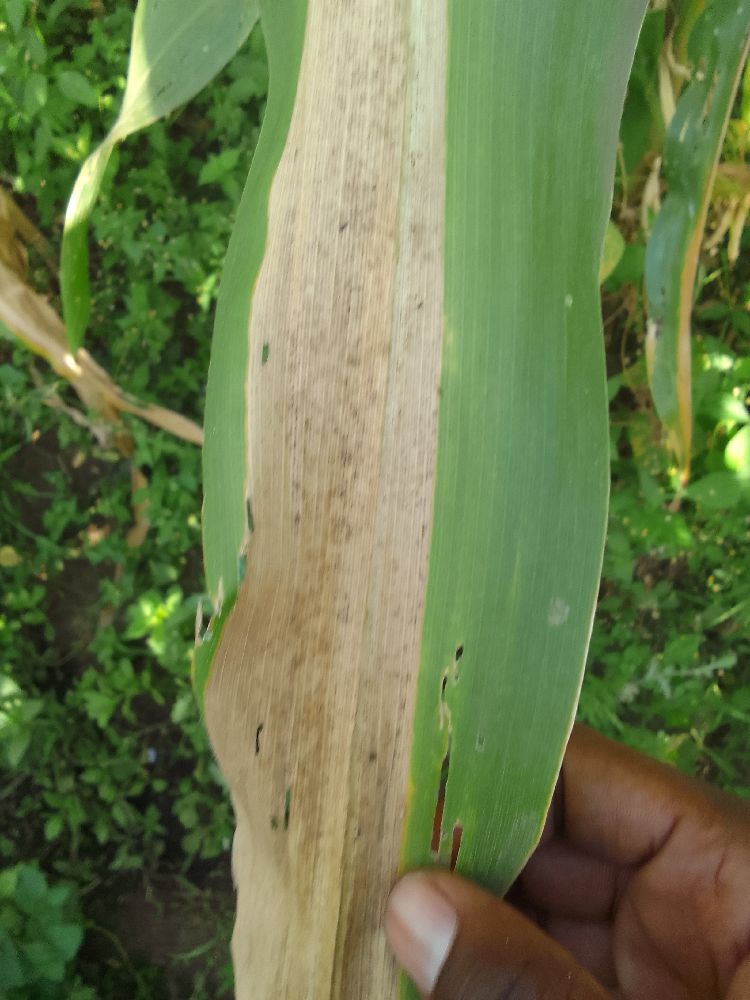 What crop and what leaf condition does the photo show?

maize, maize lethal necrosis
